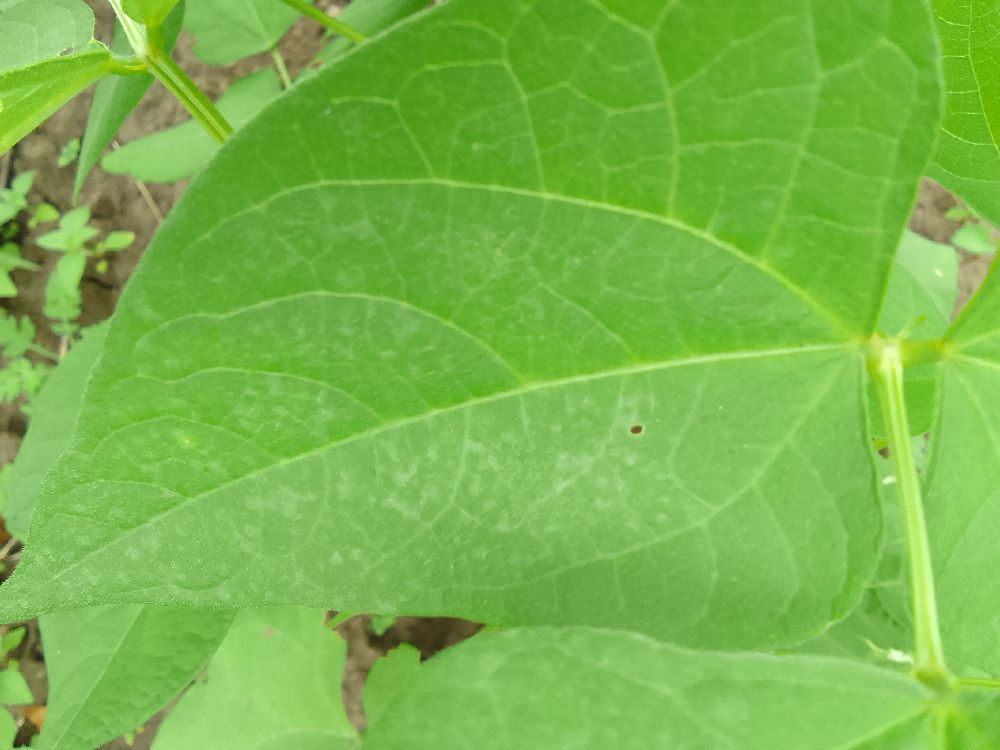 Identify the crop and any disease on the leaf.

common bean, healthy
